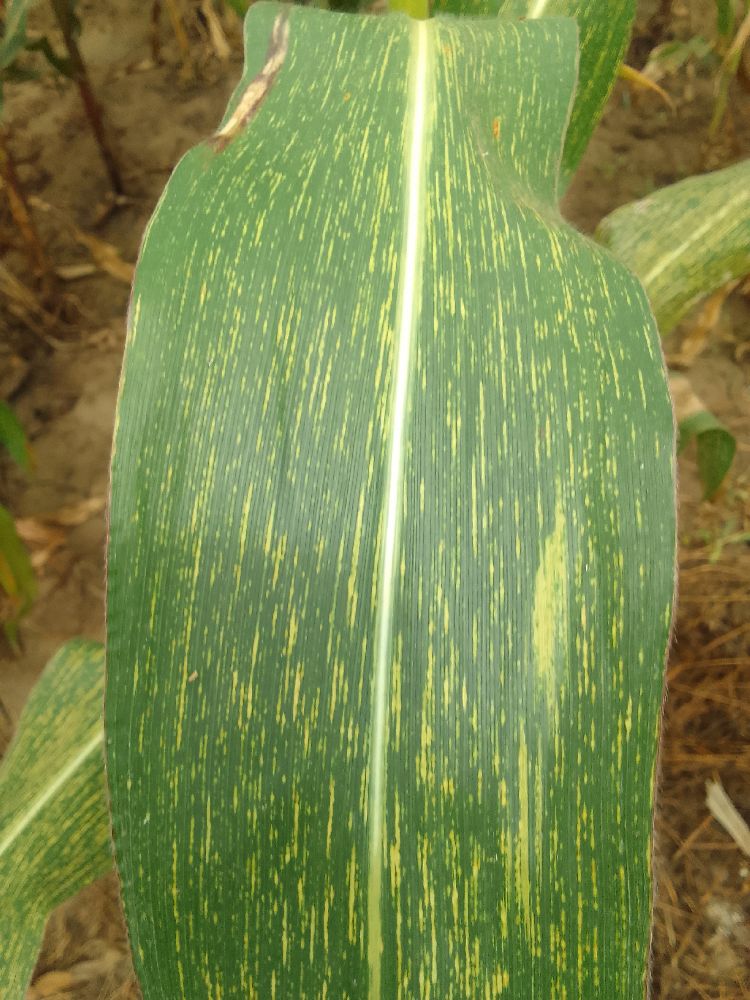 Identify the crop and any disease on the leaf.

maize, maize streak virus
